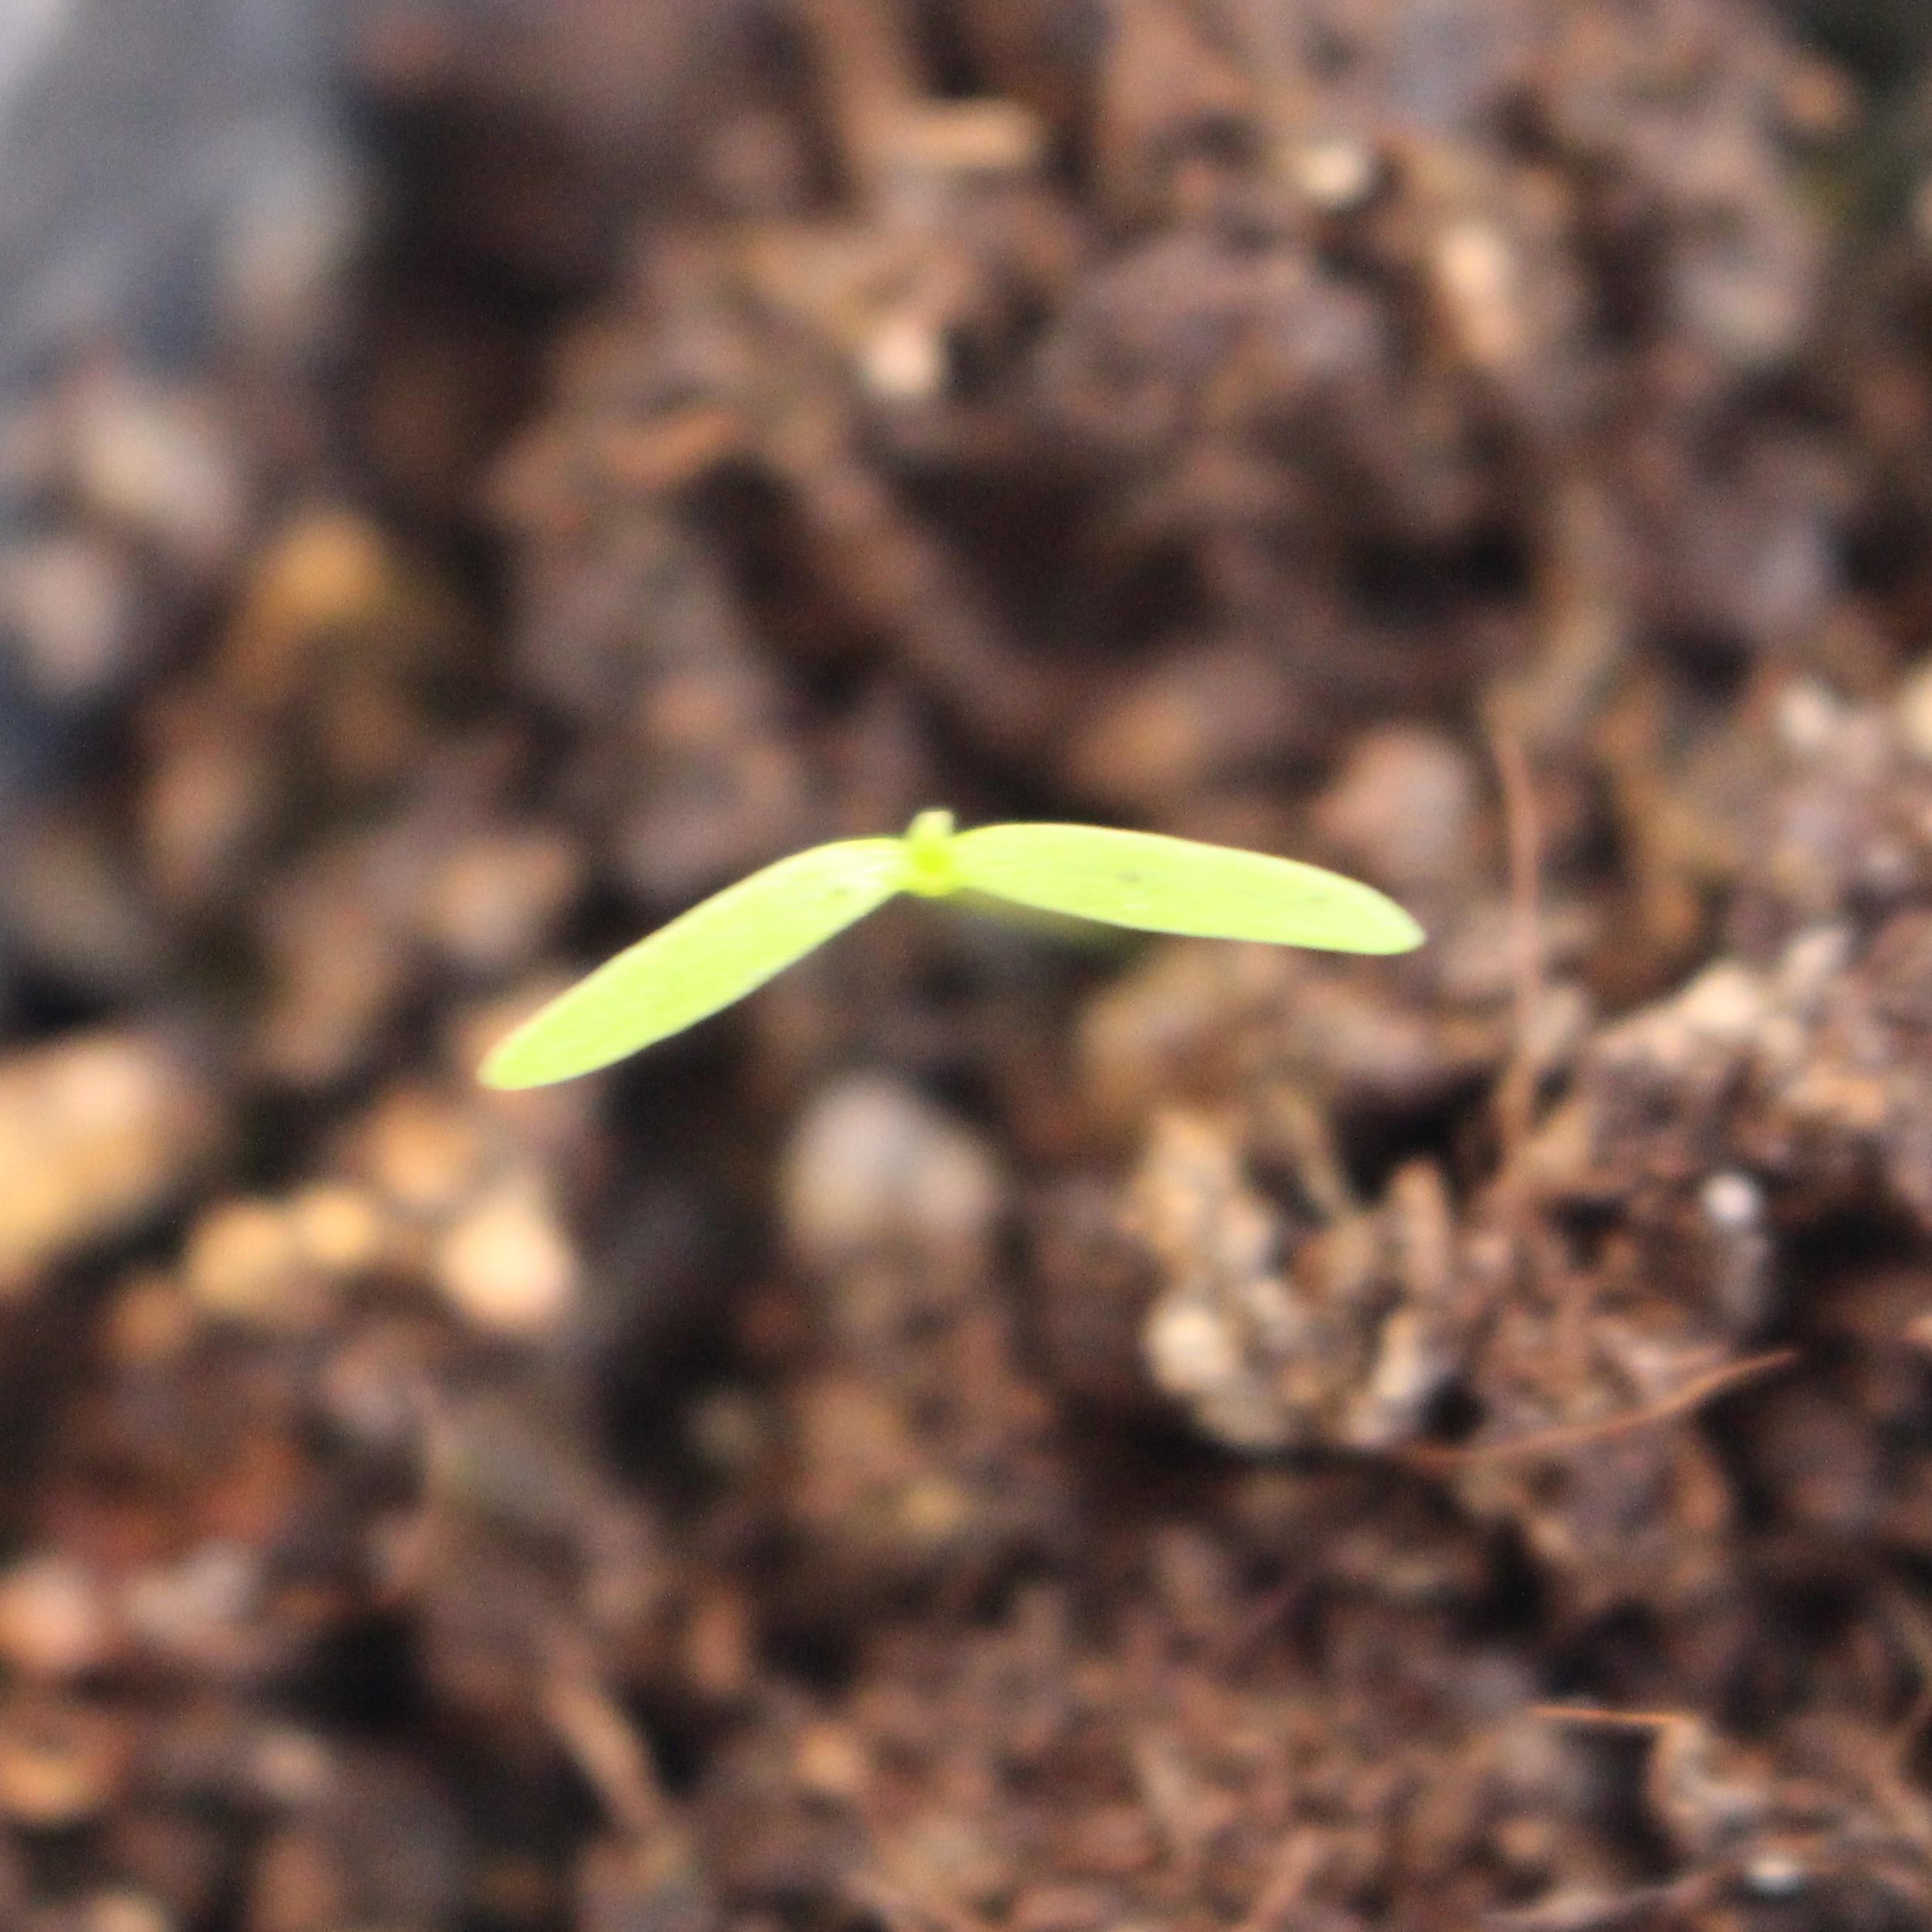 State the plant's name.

Papaver rhoeas
